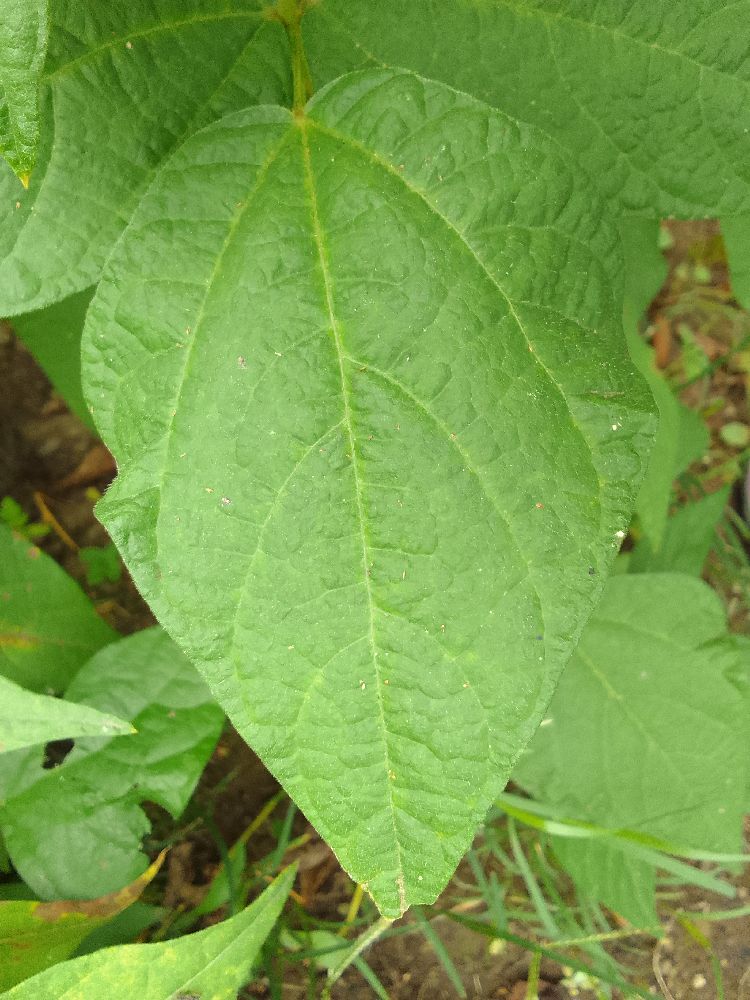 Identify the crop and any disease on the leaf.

common bean, healthy
